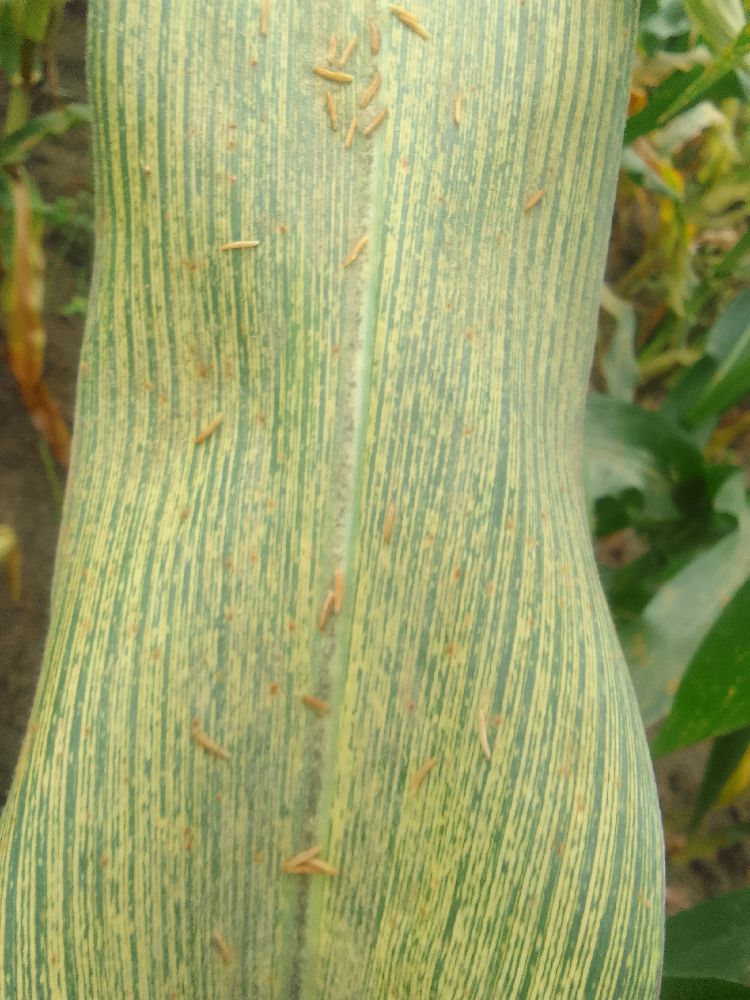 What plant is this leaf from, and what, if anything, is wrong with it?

maize, maize streak virus
